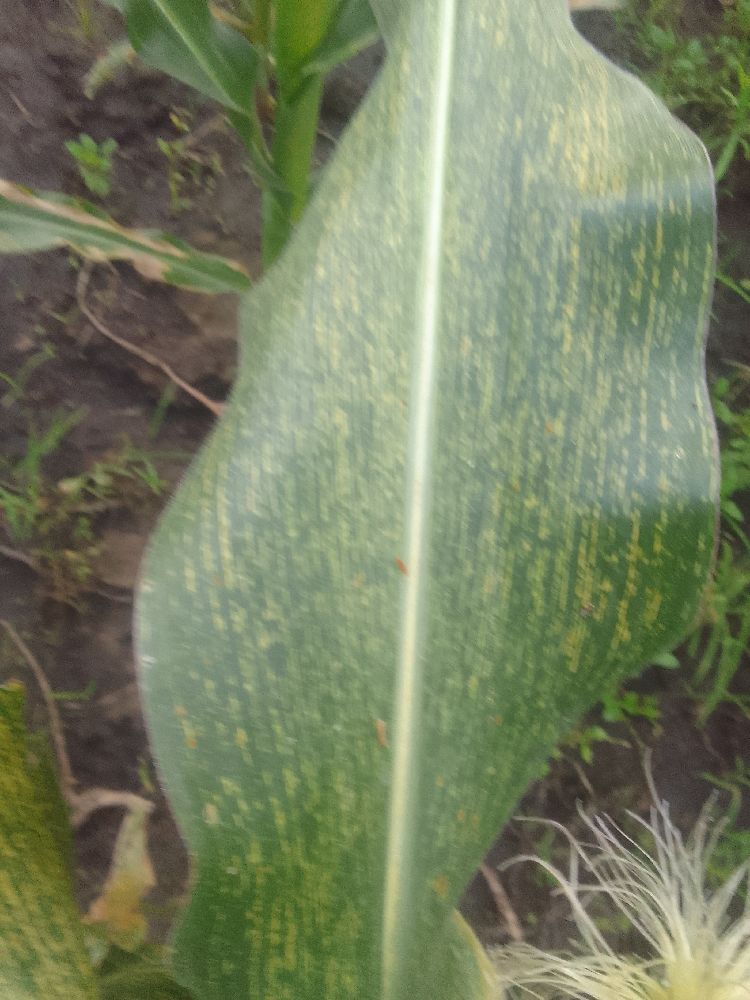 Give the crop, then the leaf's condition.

maize, maize streak virus
